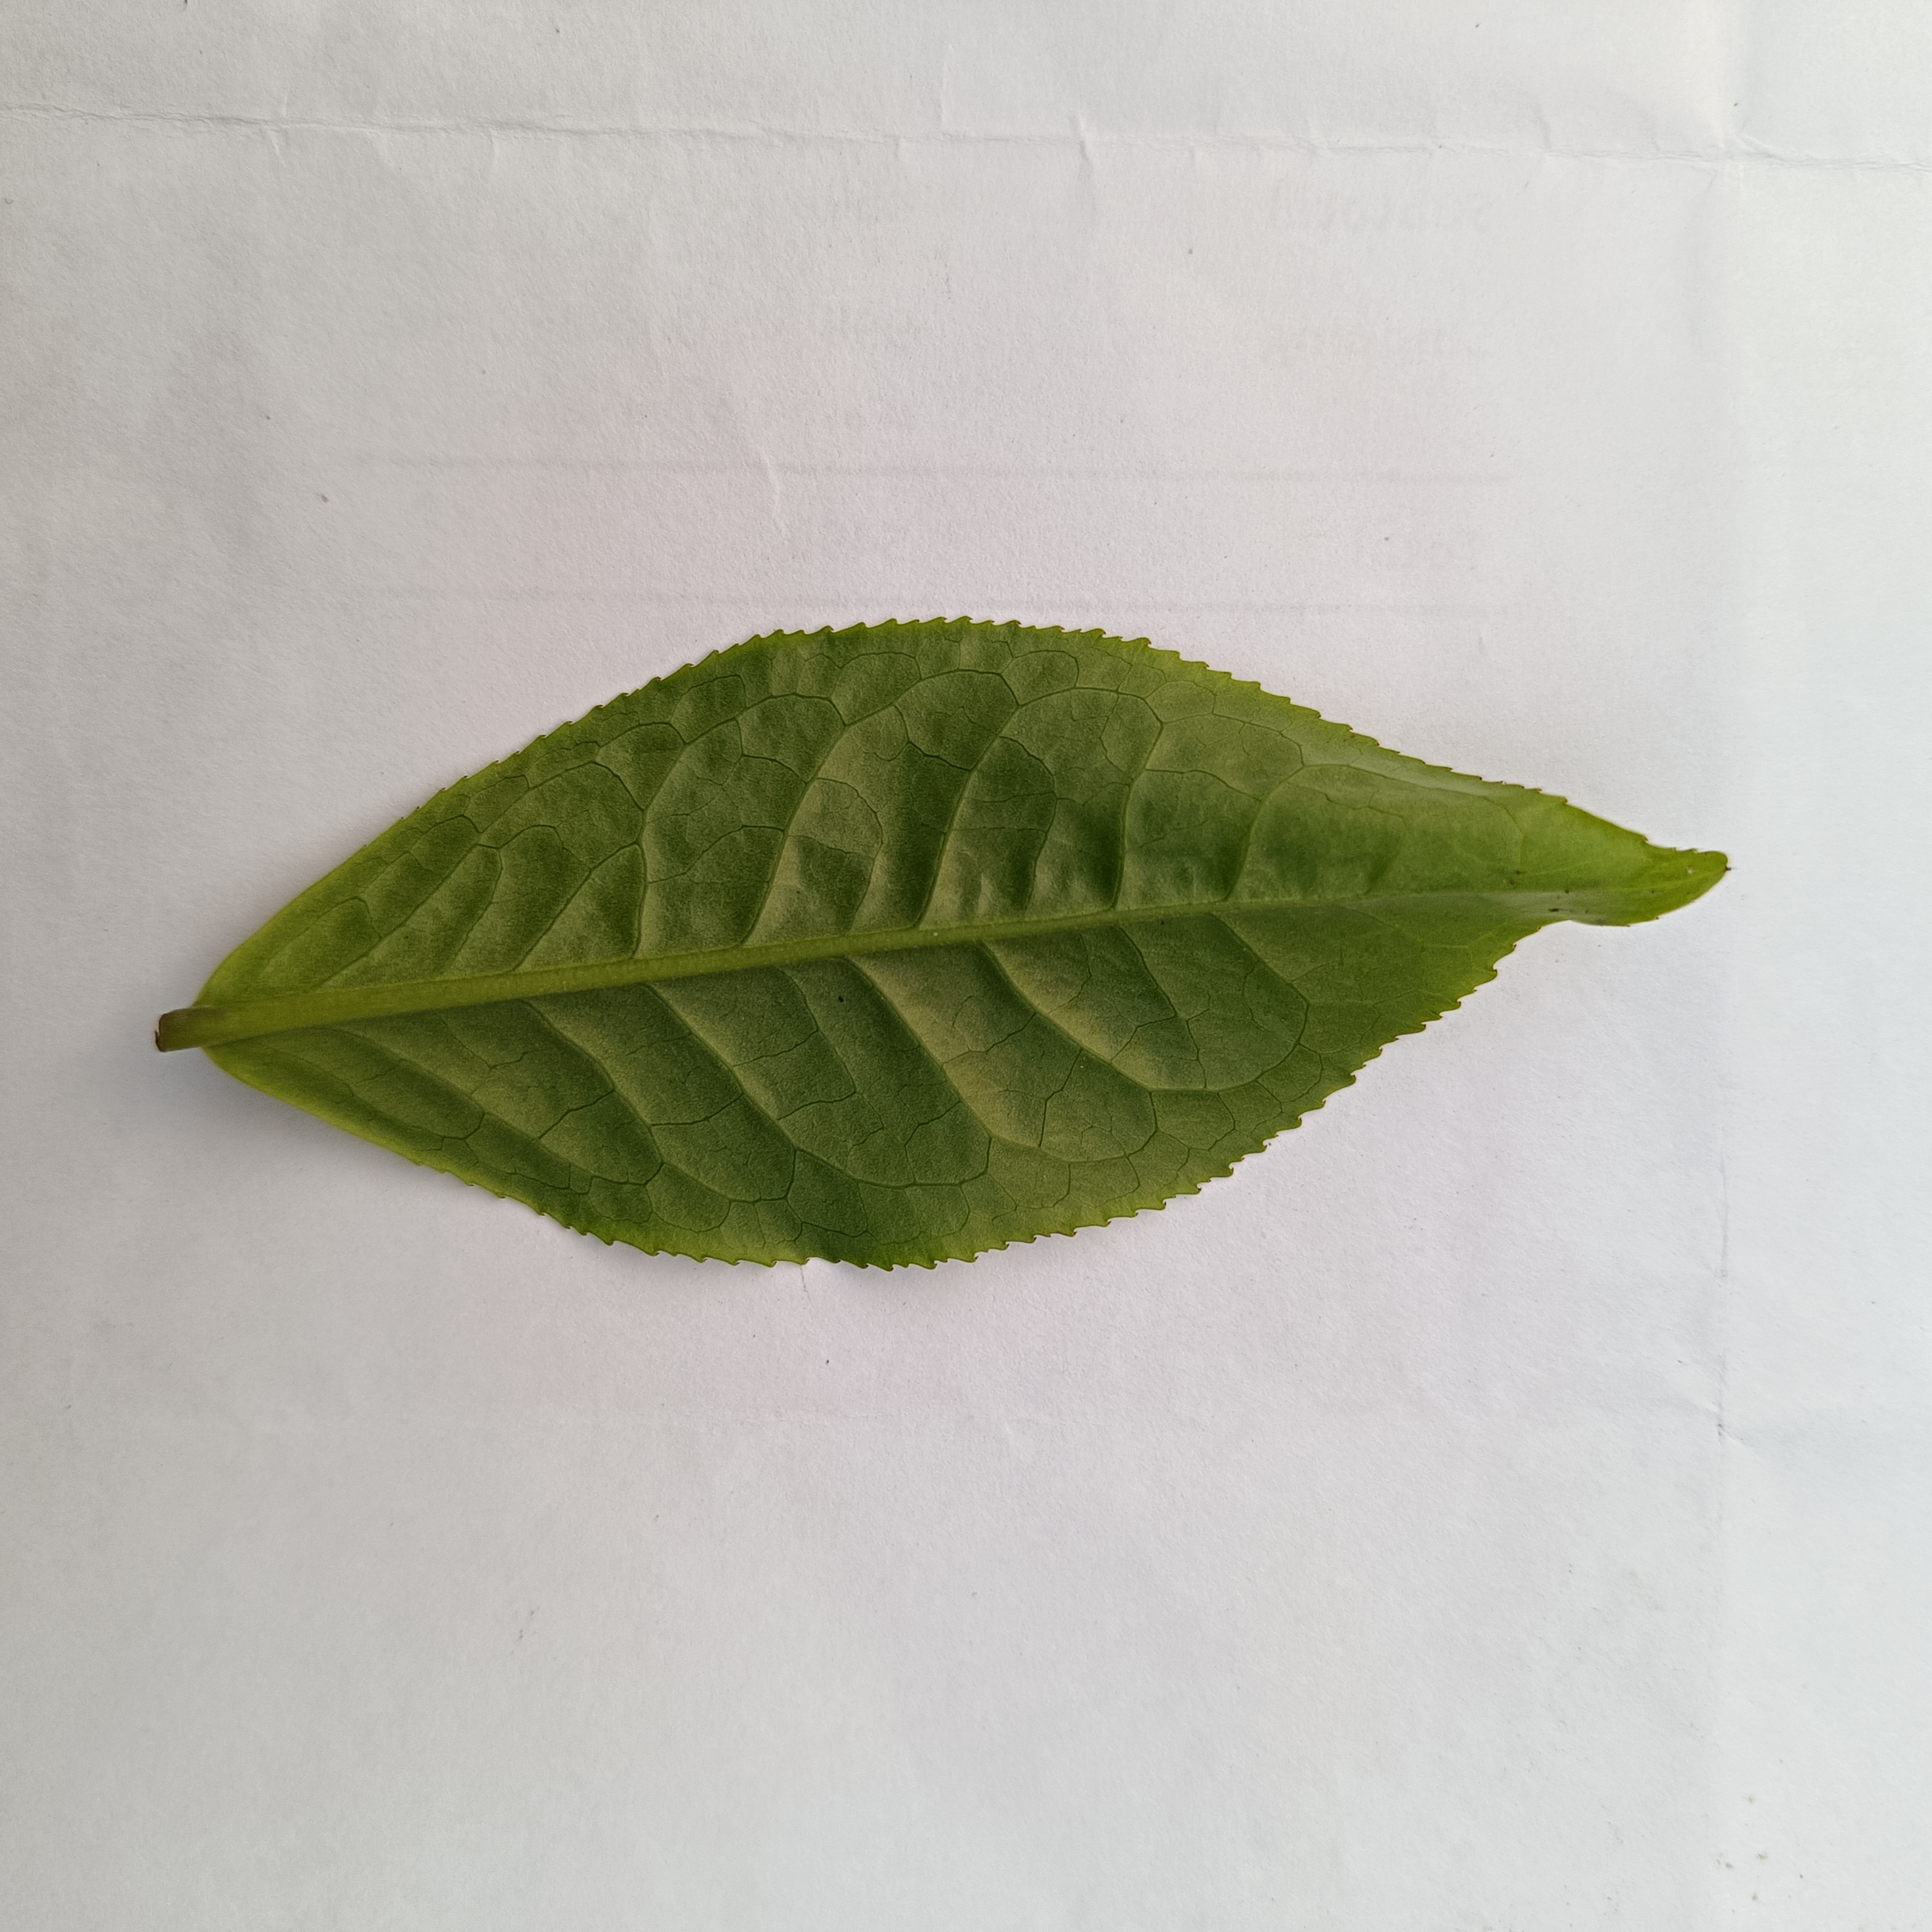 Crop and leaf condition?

tea, healthy
